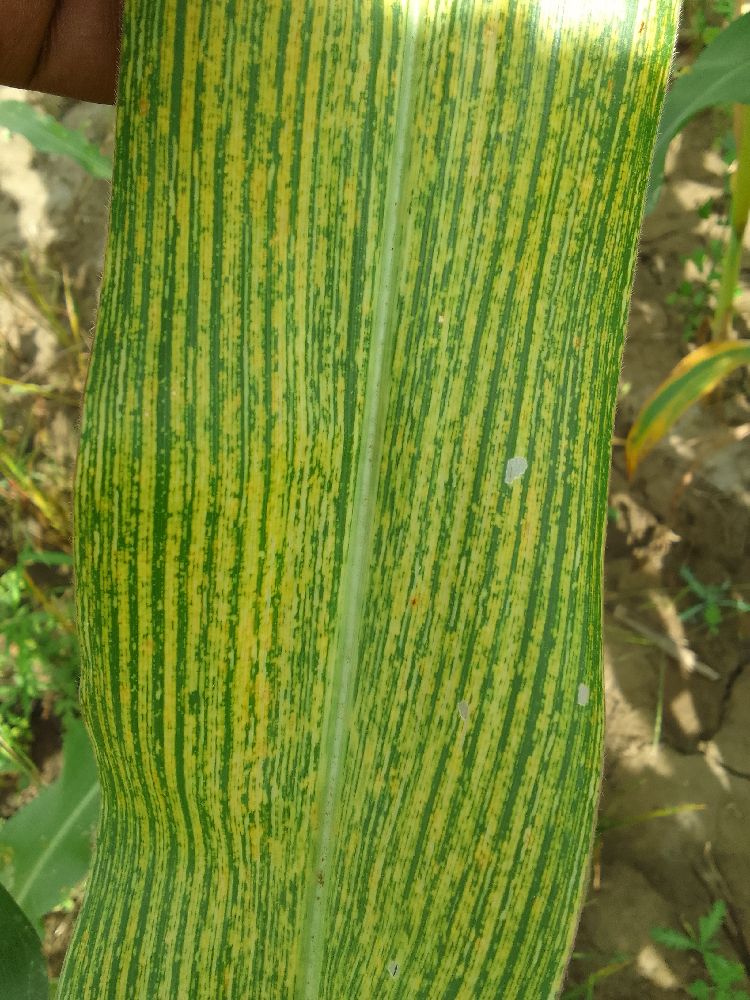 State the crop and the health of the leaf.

maize, maize streak virus
